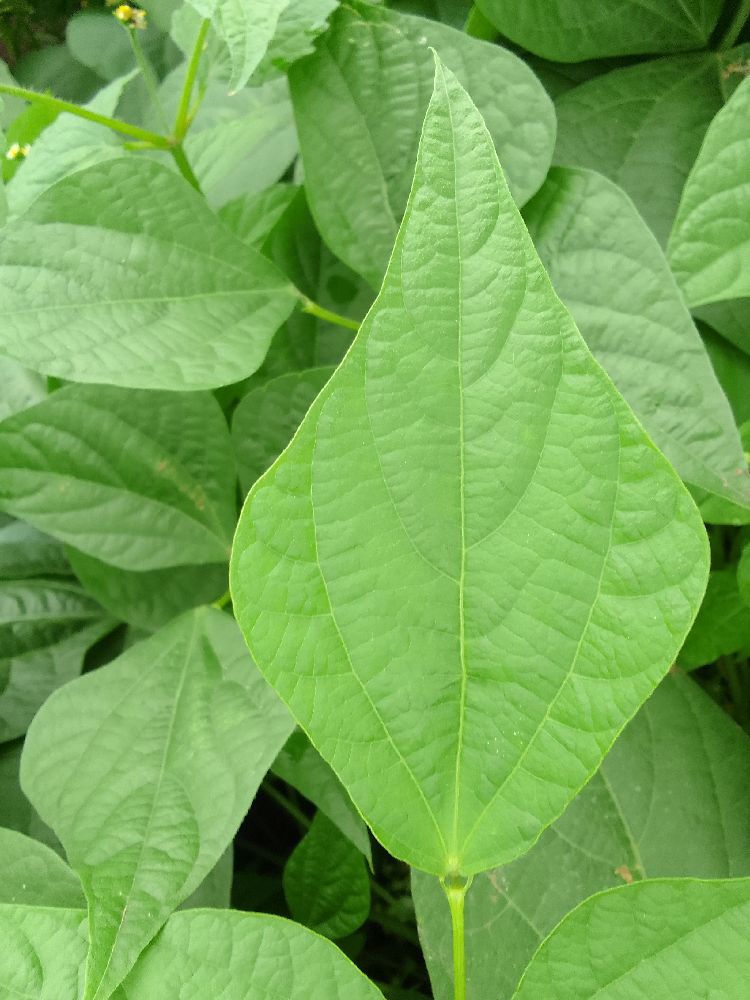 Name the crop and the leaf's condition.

common bean, healthy
